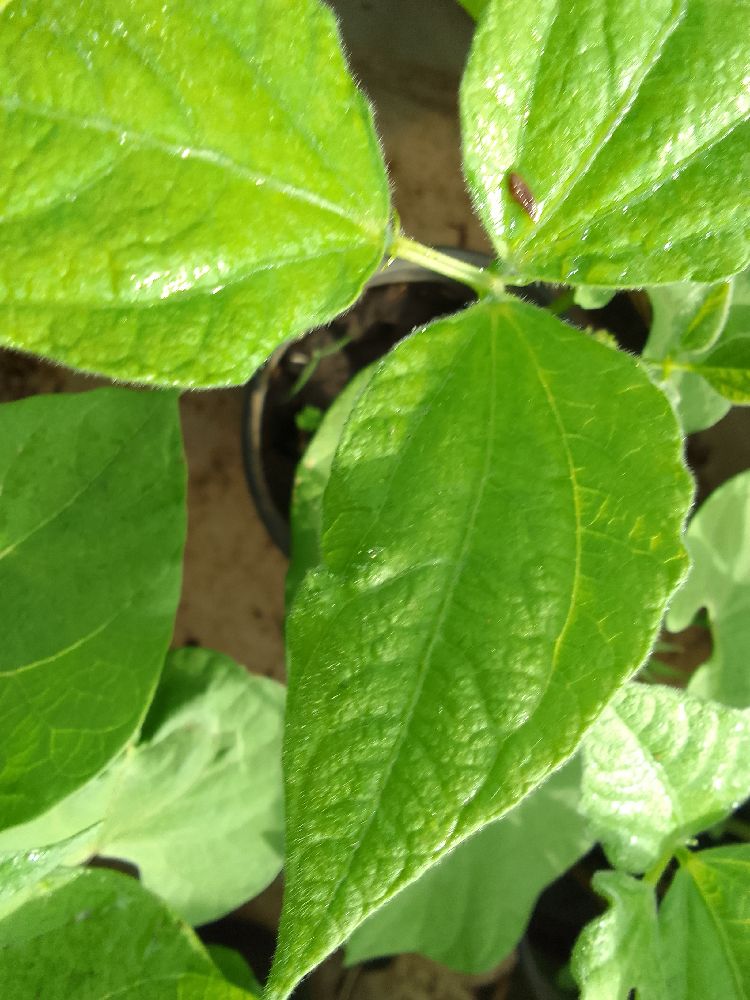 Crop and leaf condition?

common bean, healthy
